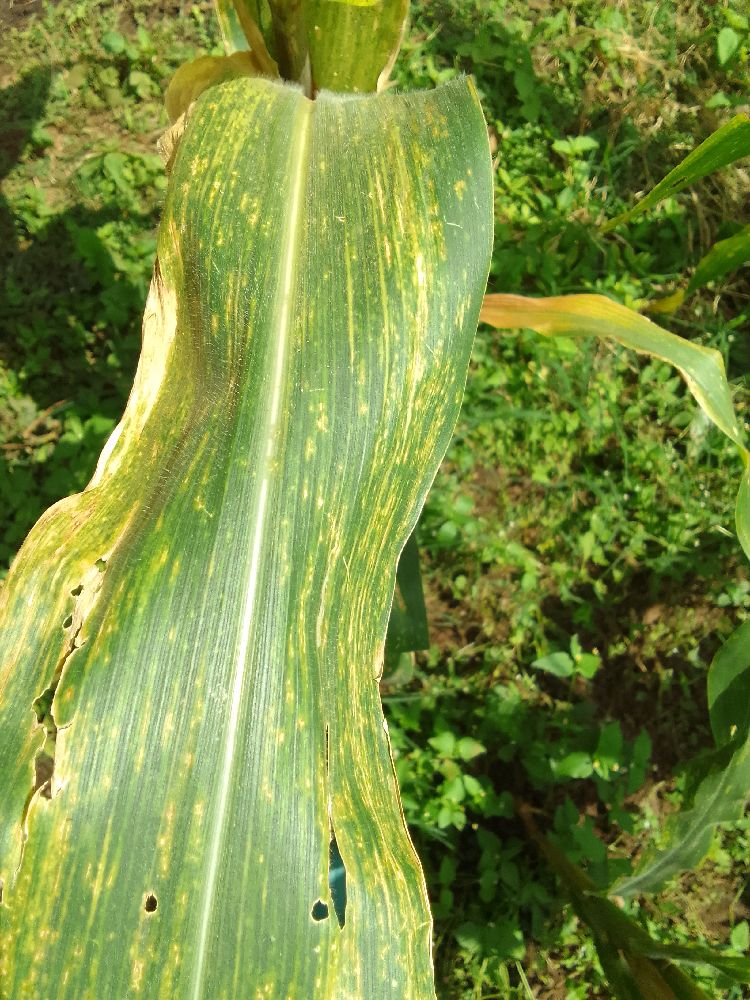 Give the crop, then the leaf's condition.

maize, maize lethal necrosis
